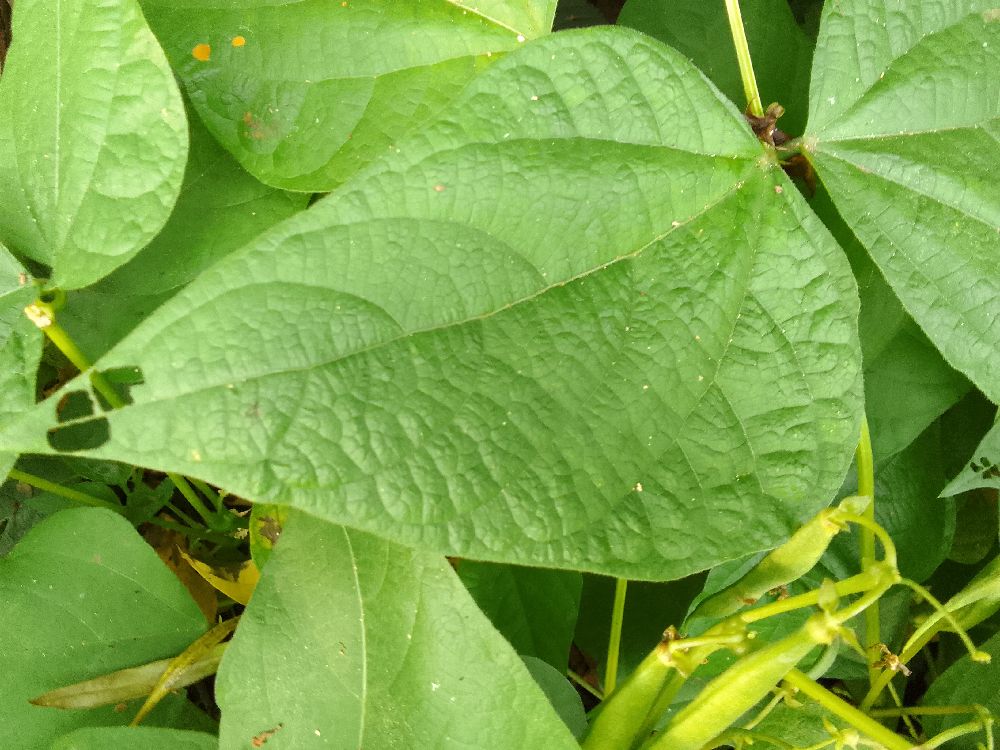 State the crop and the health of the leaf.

common bean, healthy
